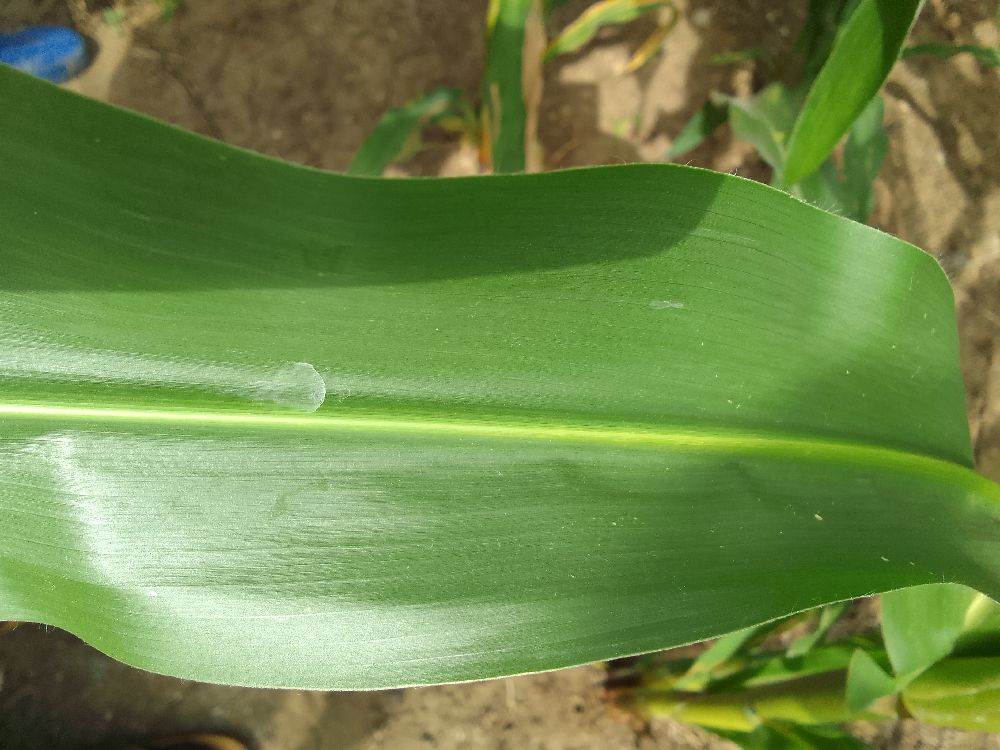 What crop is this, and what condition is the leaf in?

maize, healthy
